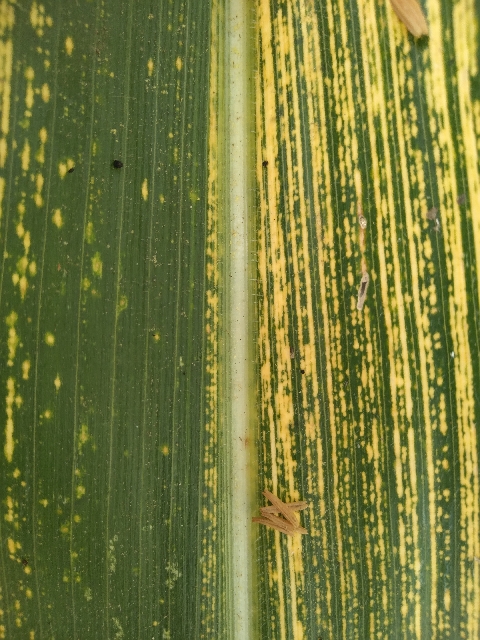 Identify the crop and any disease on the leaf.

maize, maize streak virus
